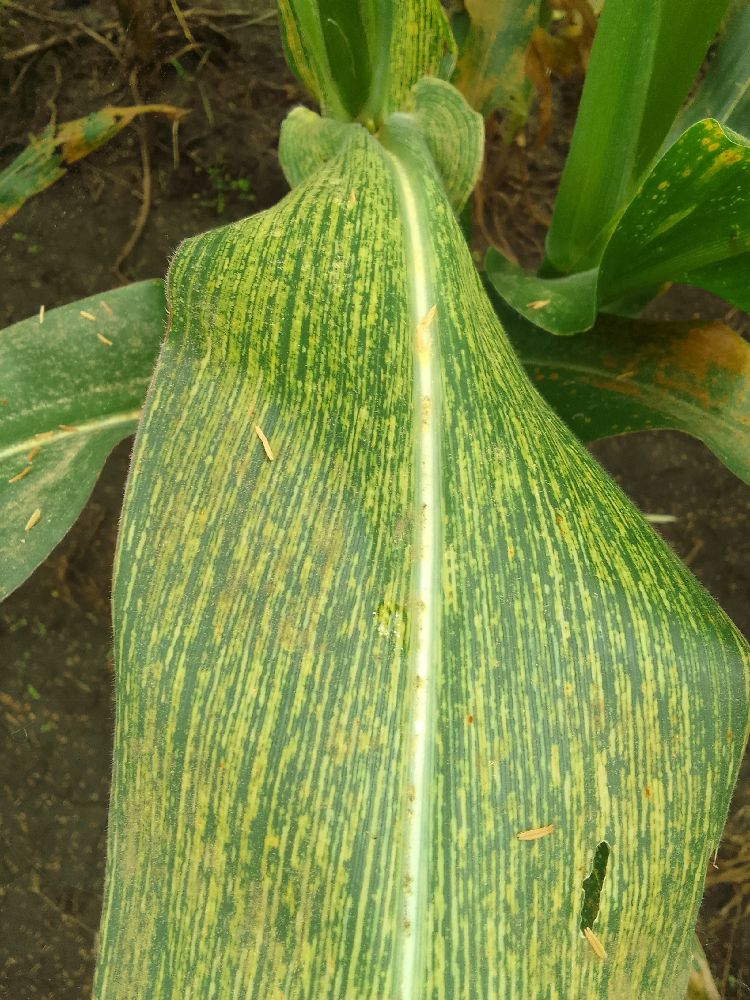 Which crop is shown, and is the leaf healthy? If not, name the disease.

maize, maize streak virus
